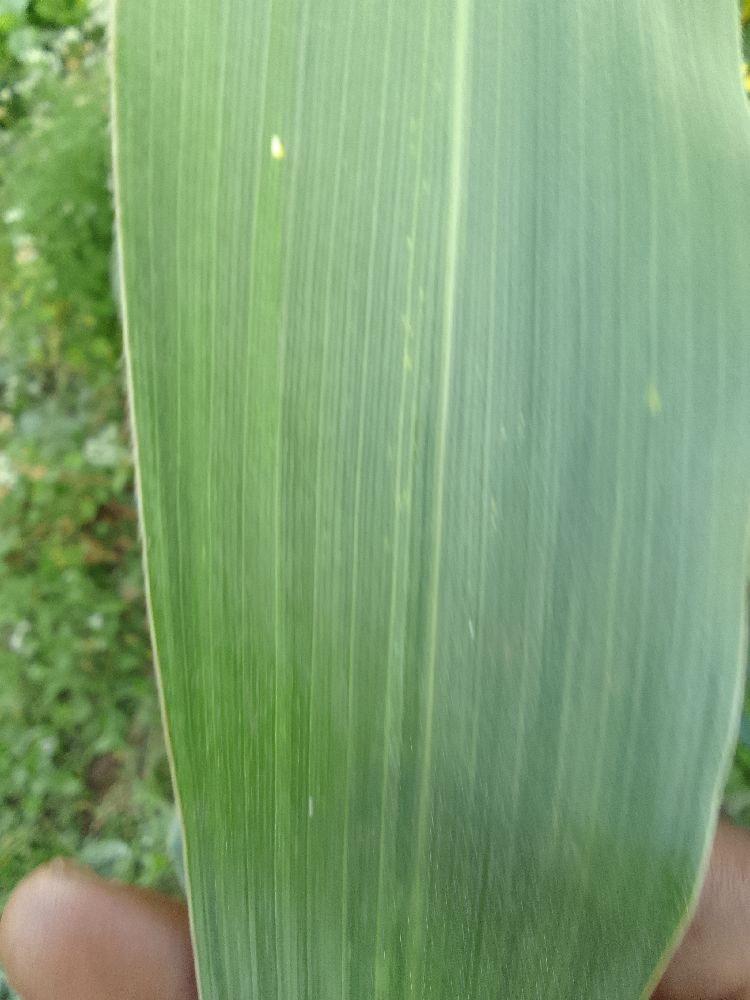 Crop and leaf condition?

maize, healthy
